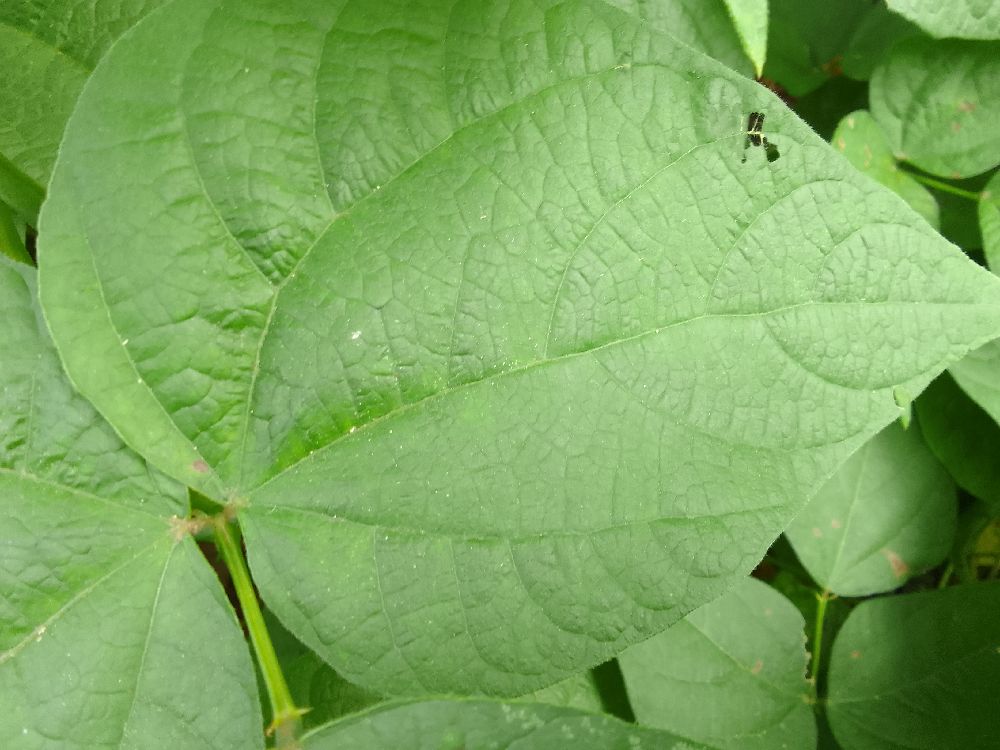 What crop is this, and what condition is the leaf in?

common bean, healthy
